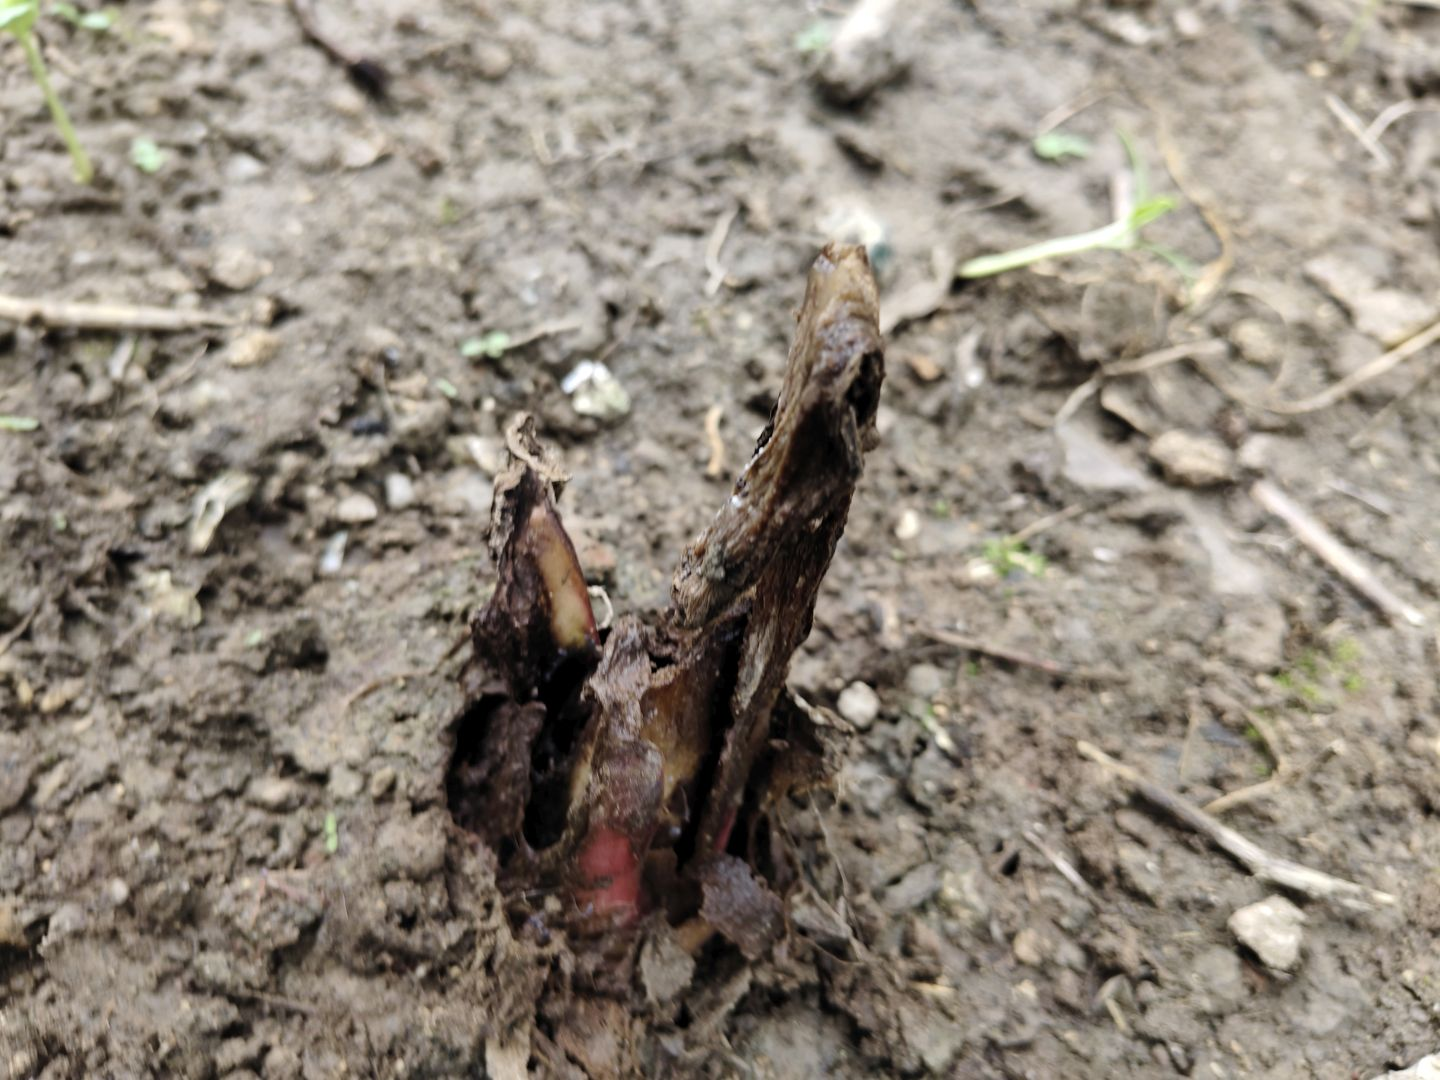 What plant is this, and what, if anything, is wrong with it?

taro, root rot
